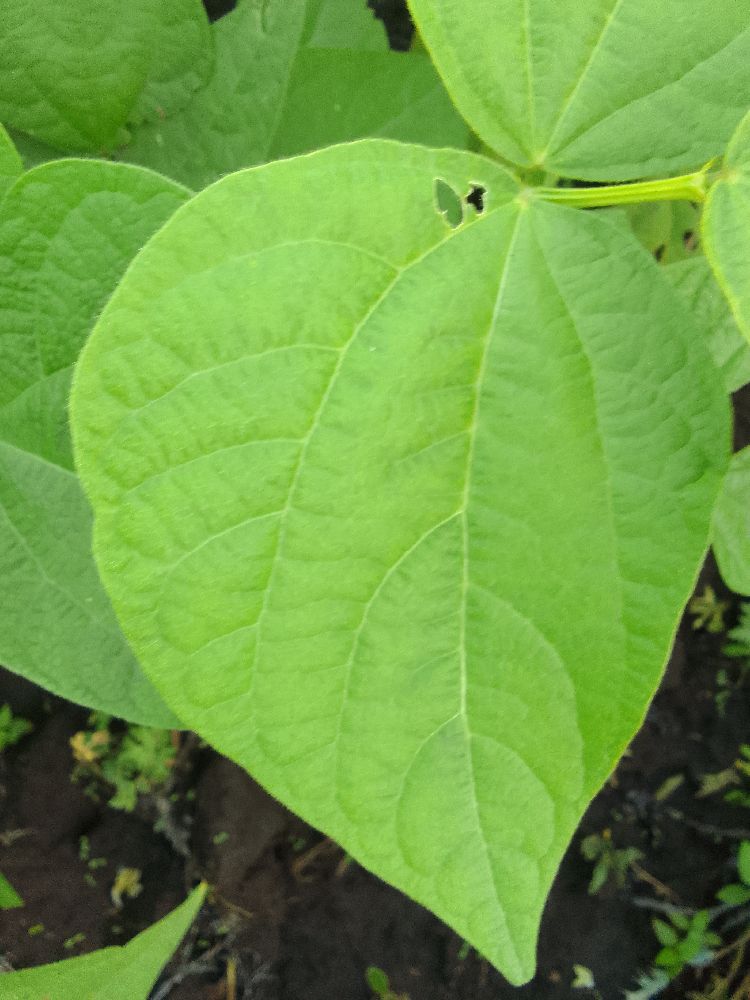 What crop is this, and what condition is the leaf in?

common bean, healthy
